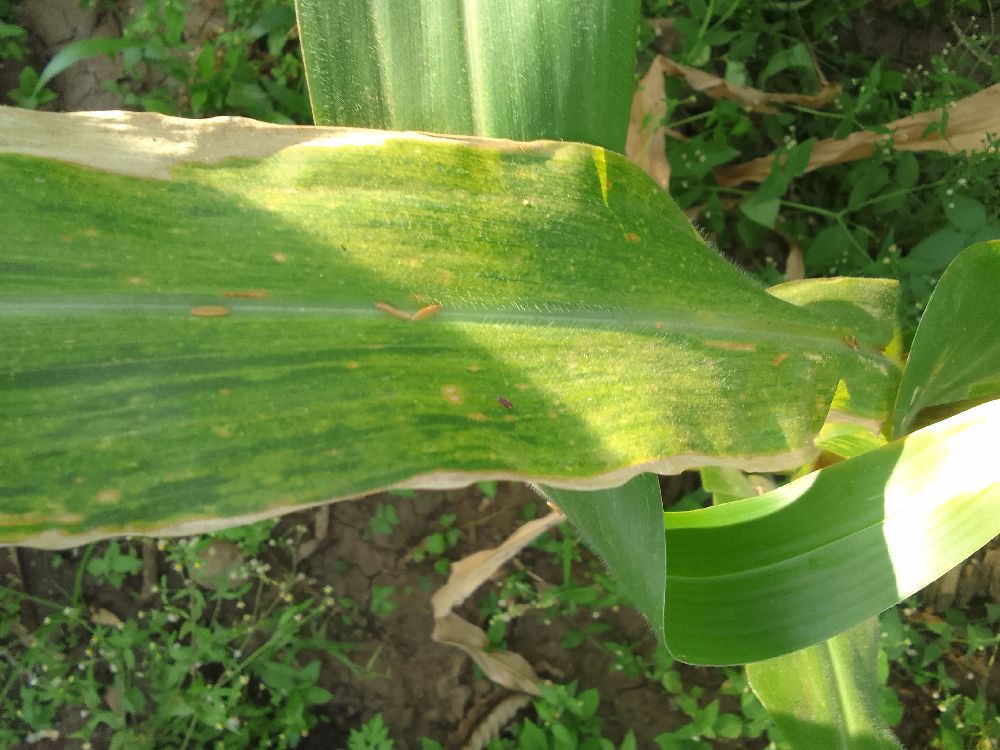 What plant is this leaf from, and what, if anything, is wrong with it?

maize, maize lethal necrosis
